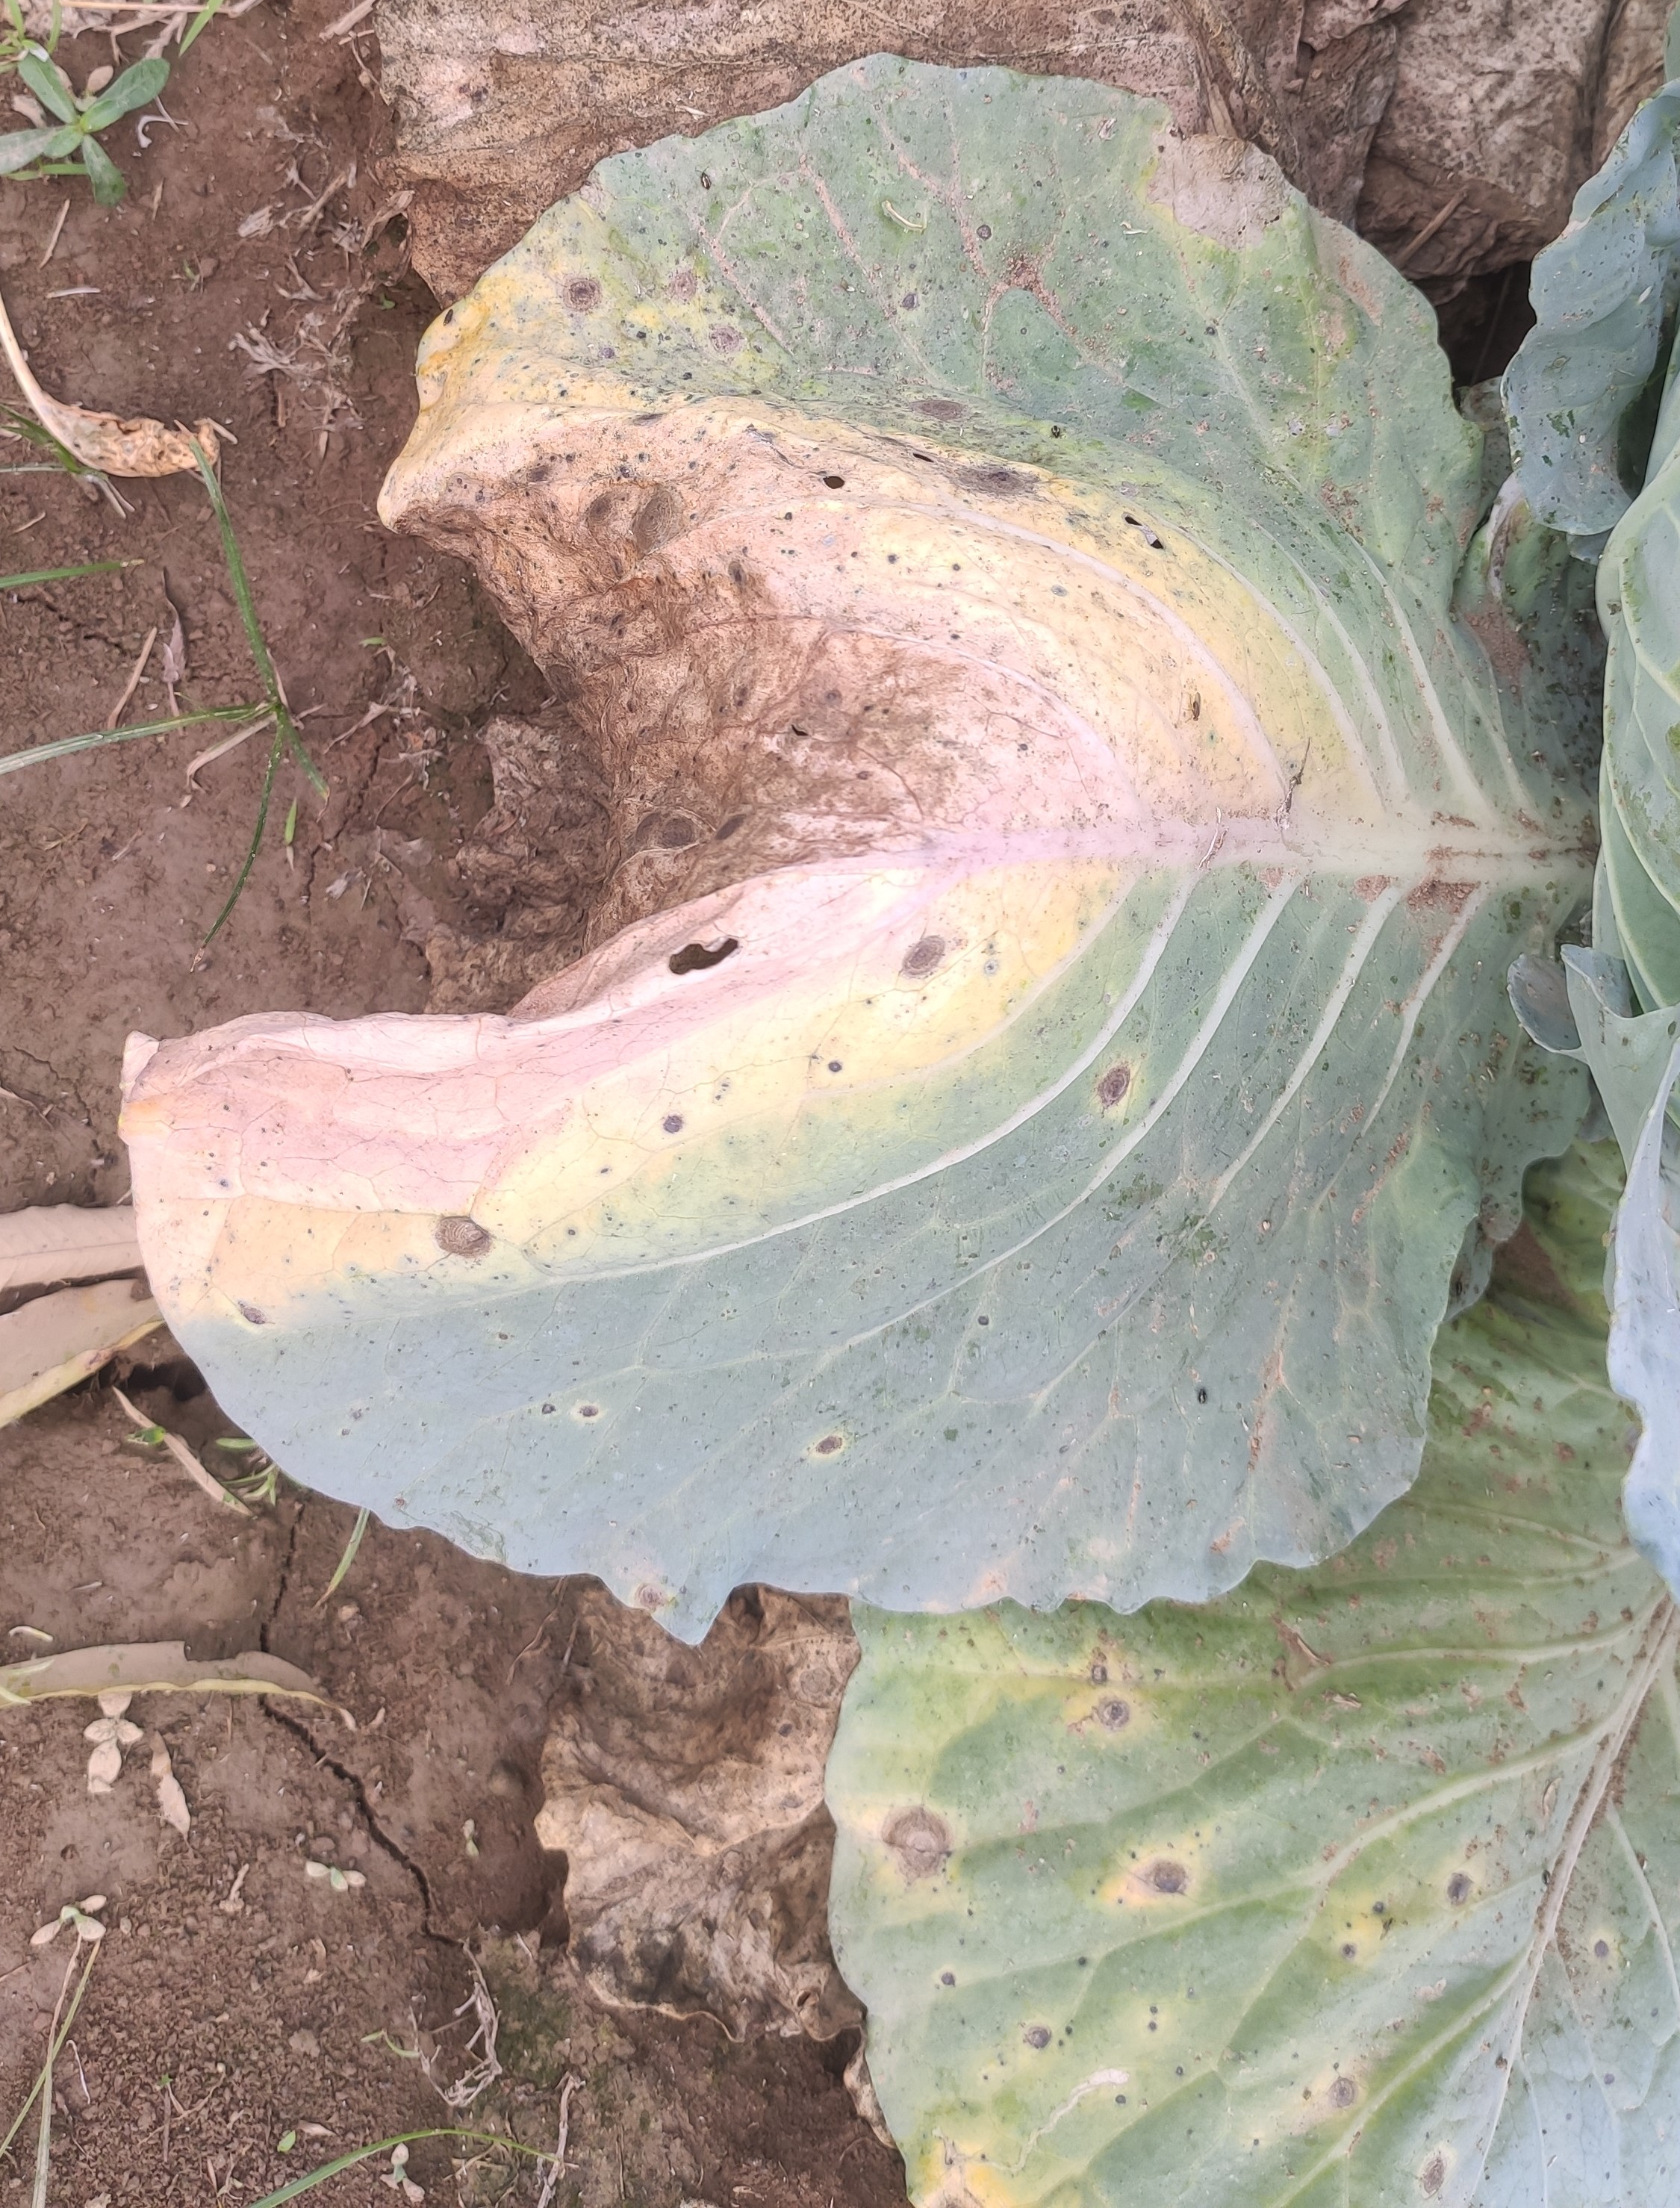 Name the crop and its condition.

cabbage, alternaria
